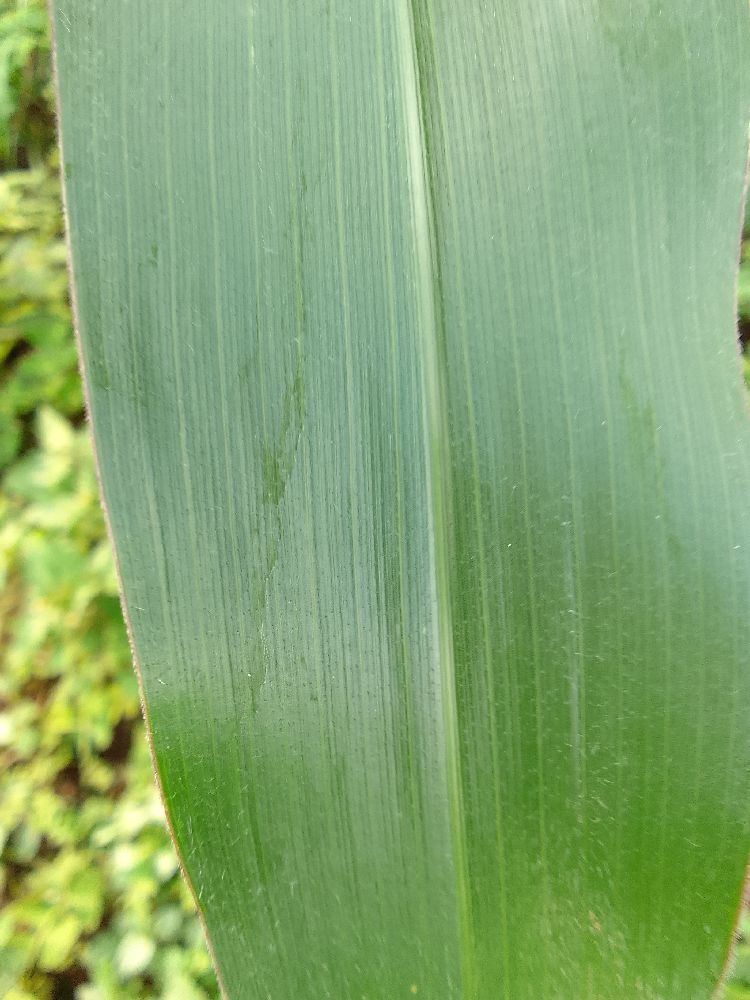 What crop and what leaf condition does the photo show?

maize, healthy
